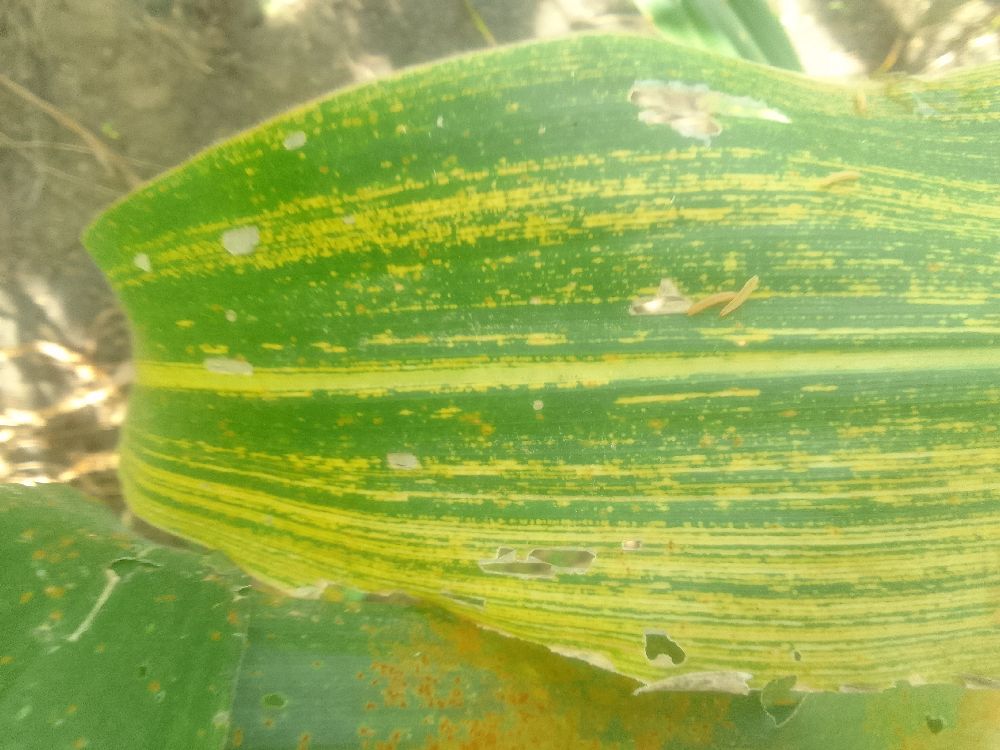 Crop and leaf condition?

maize, maize streak virus
